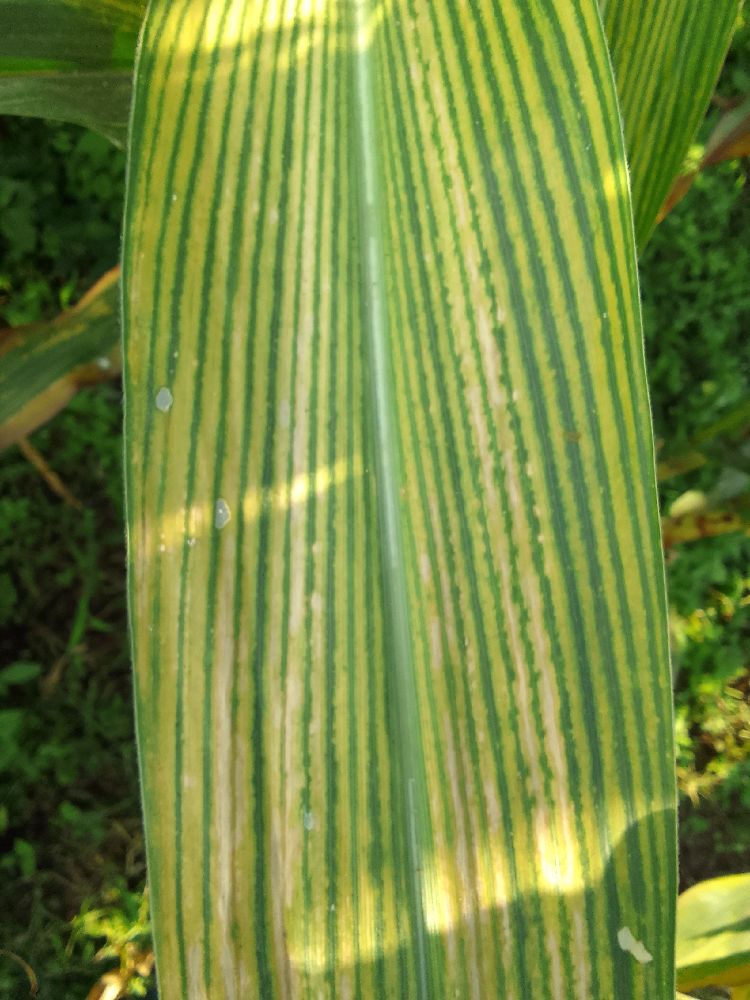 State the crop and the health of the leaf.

maize, maize lethal necrosis
